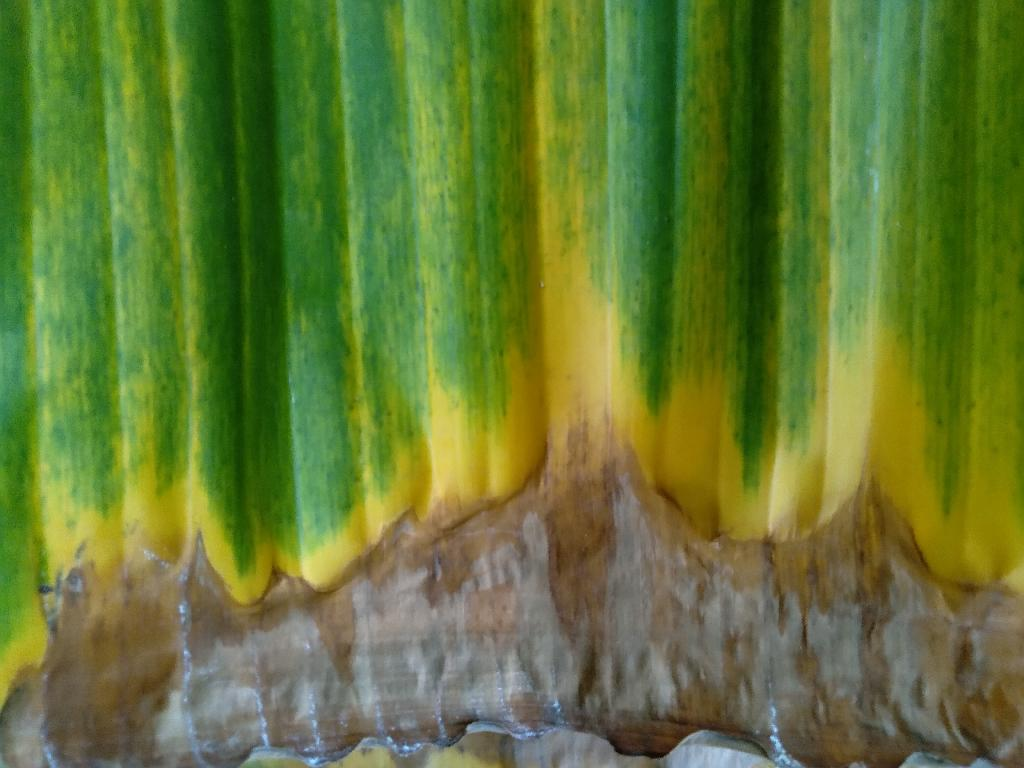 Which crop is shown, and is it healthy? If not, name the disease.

banana, fusarium wilt race 1
